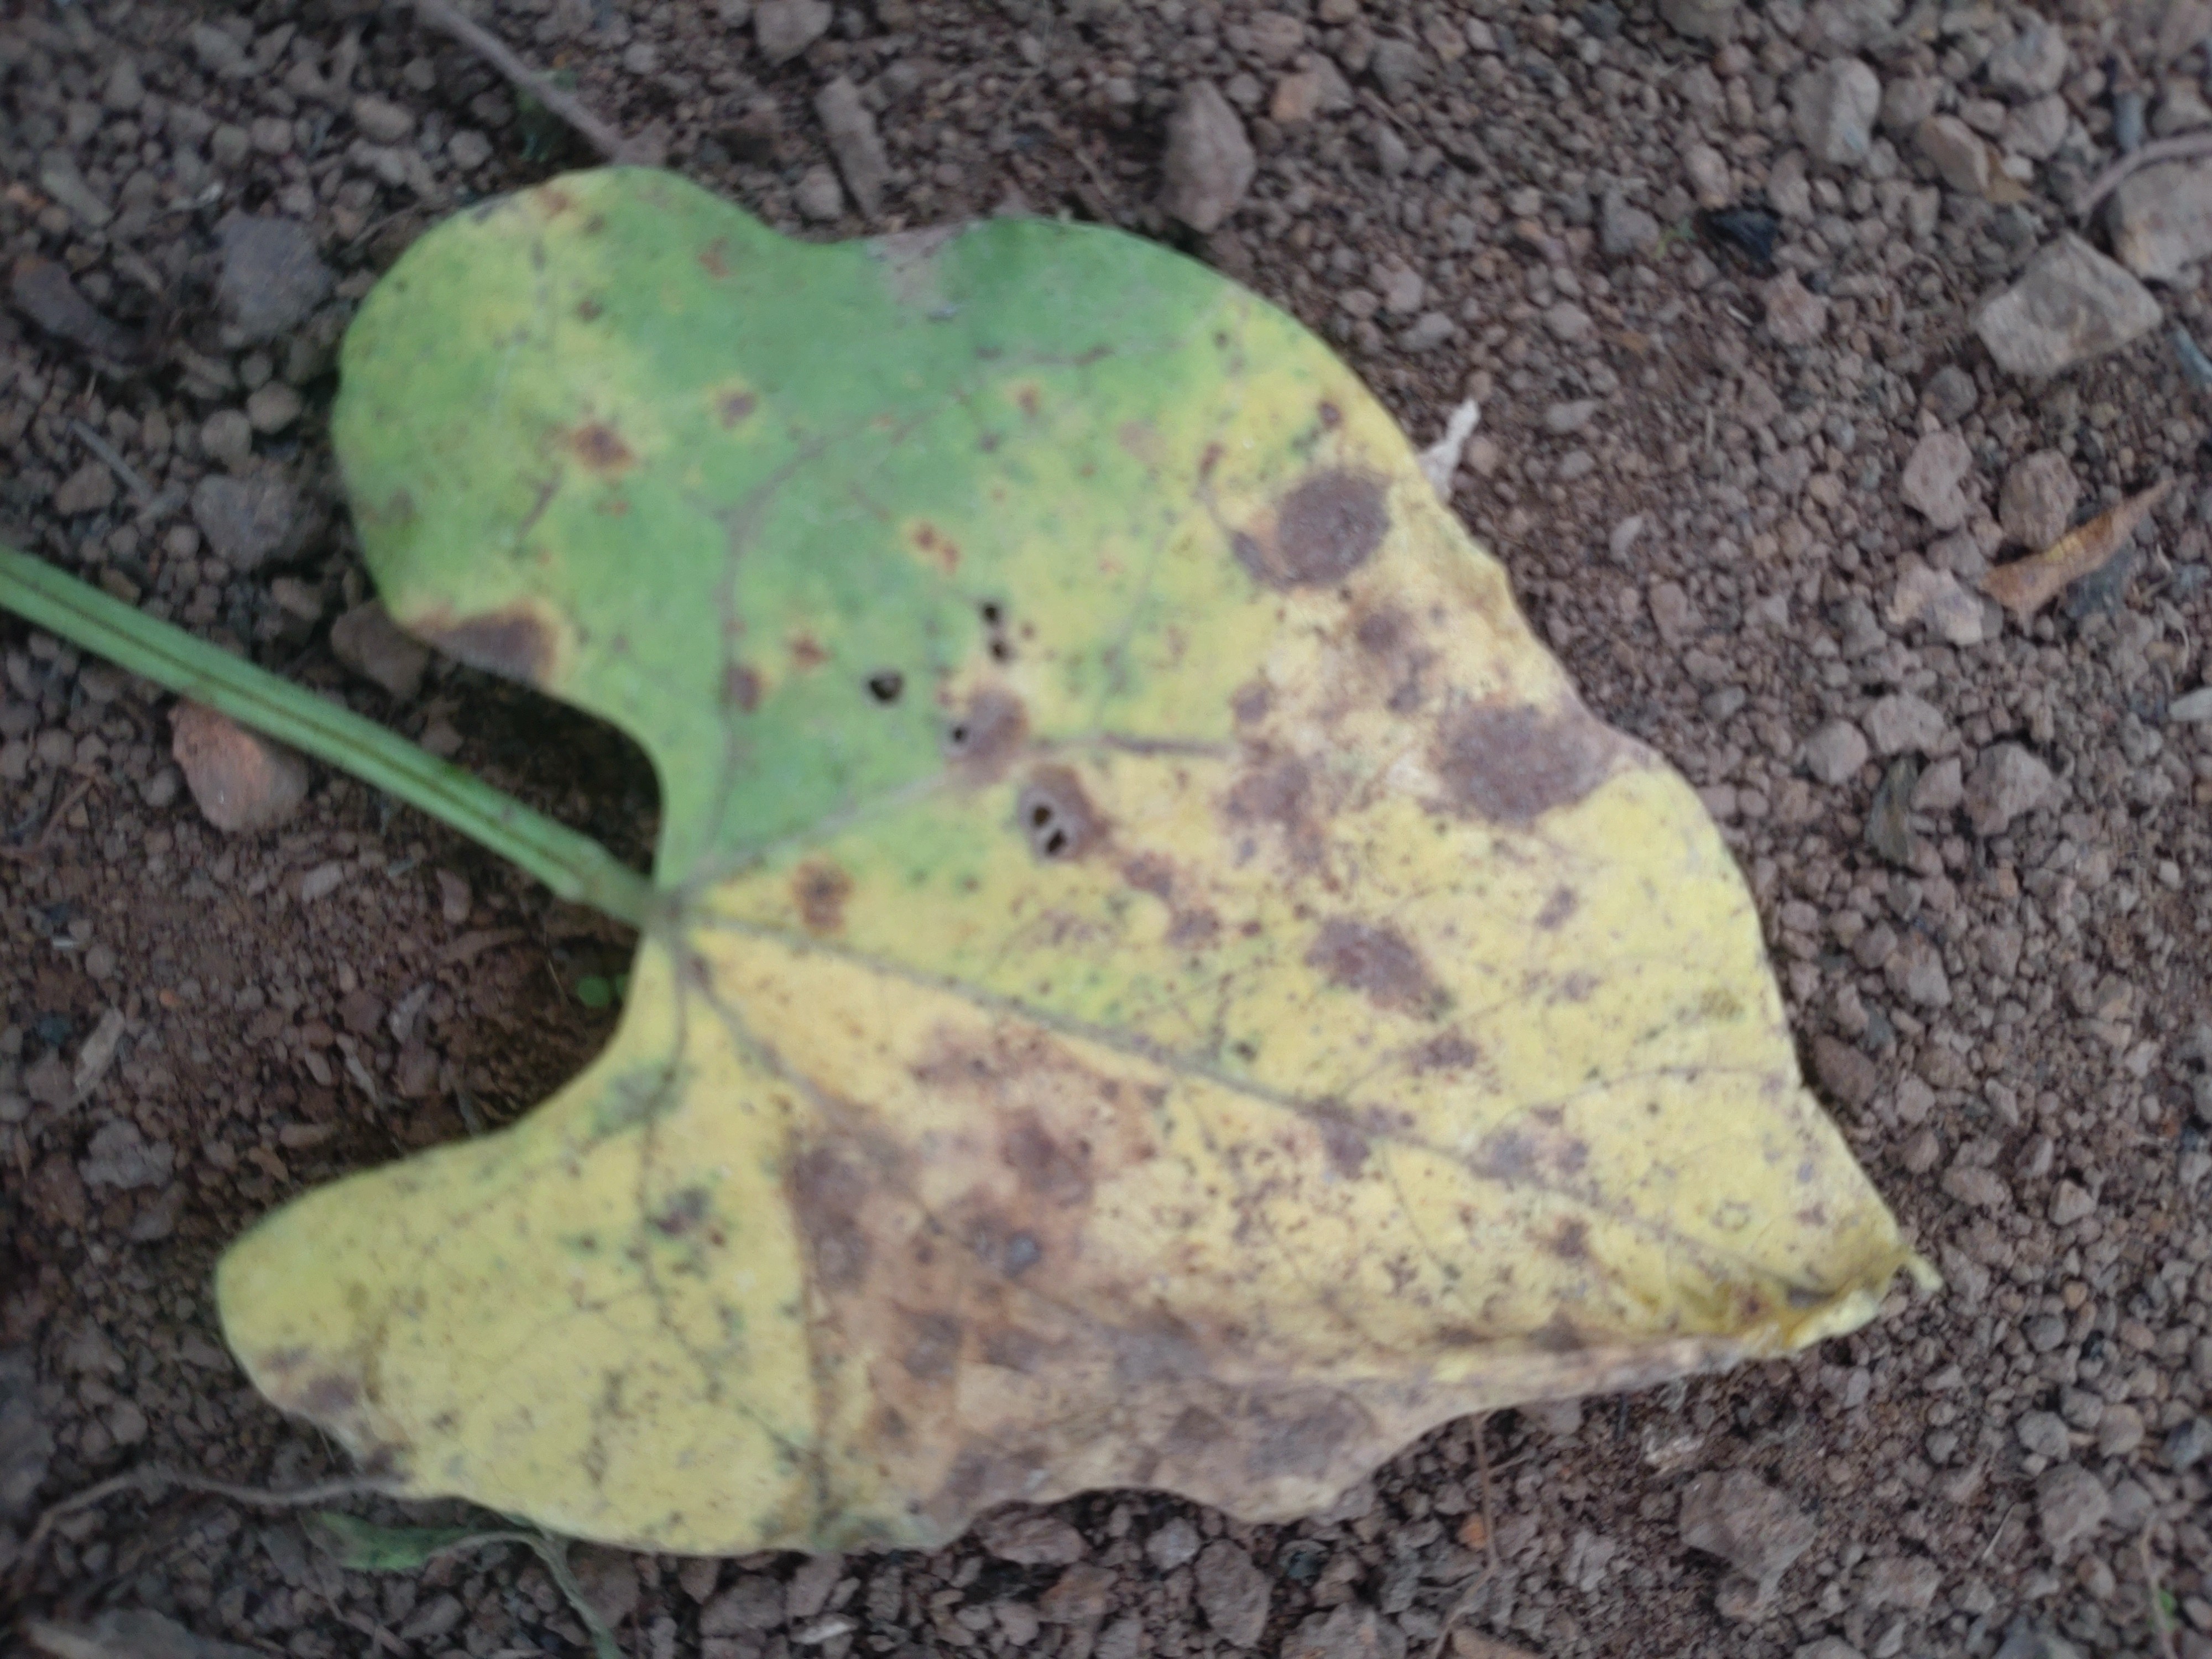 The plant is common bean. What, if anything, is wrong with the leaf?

anthracnose
